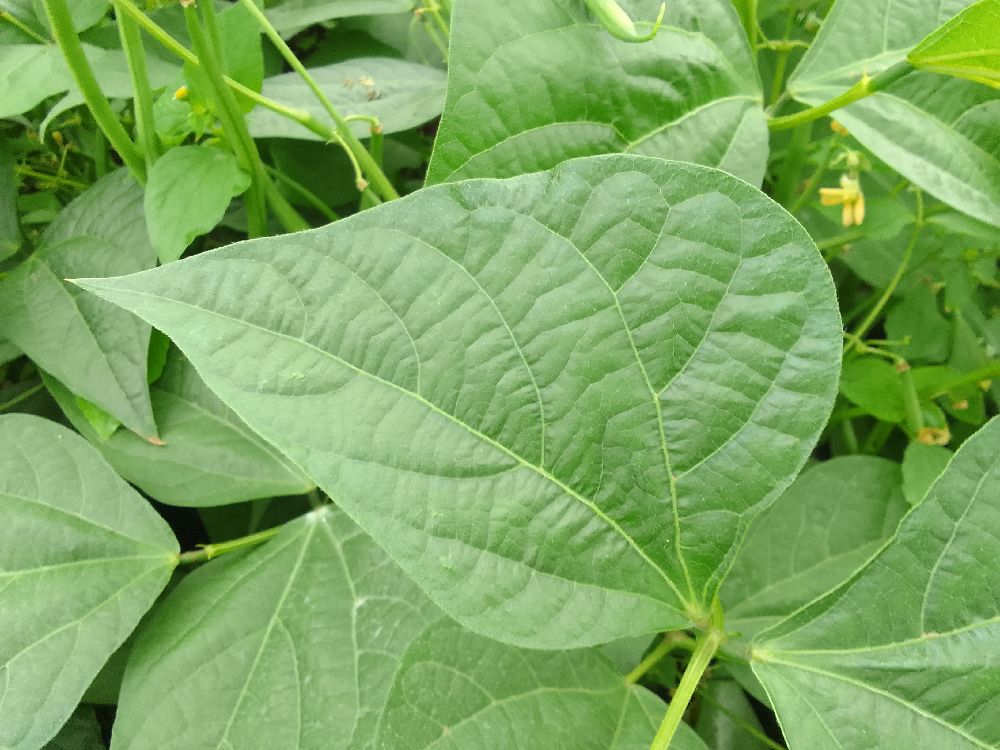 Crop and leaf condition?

common bean, healthy
